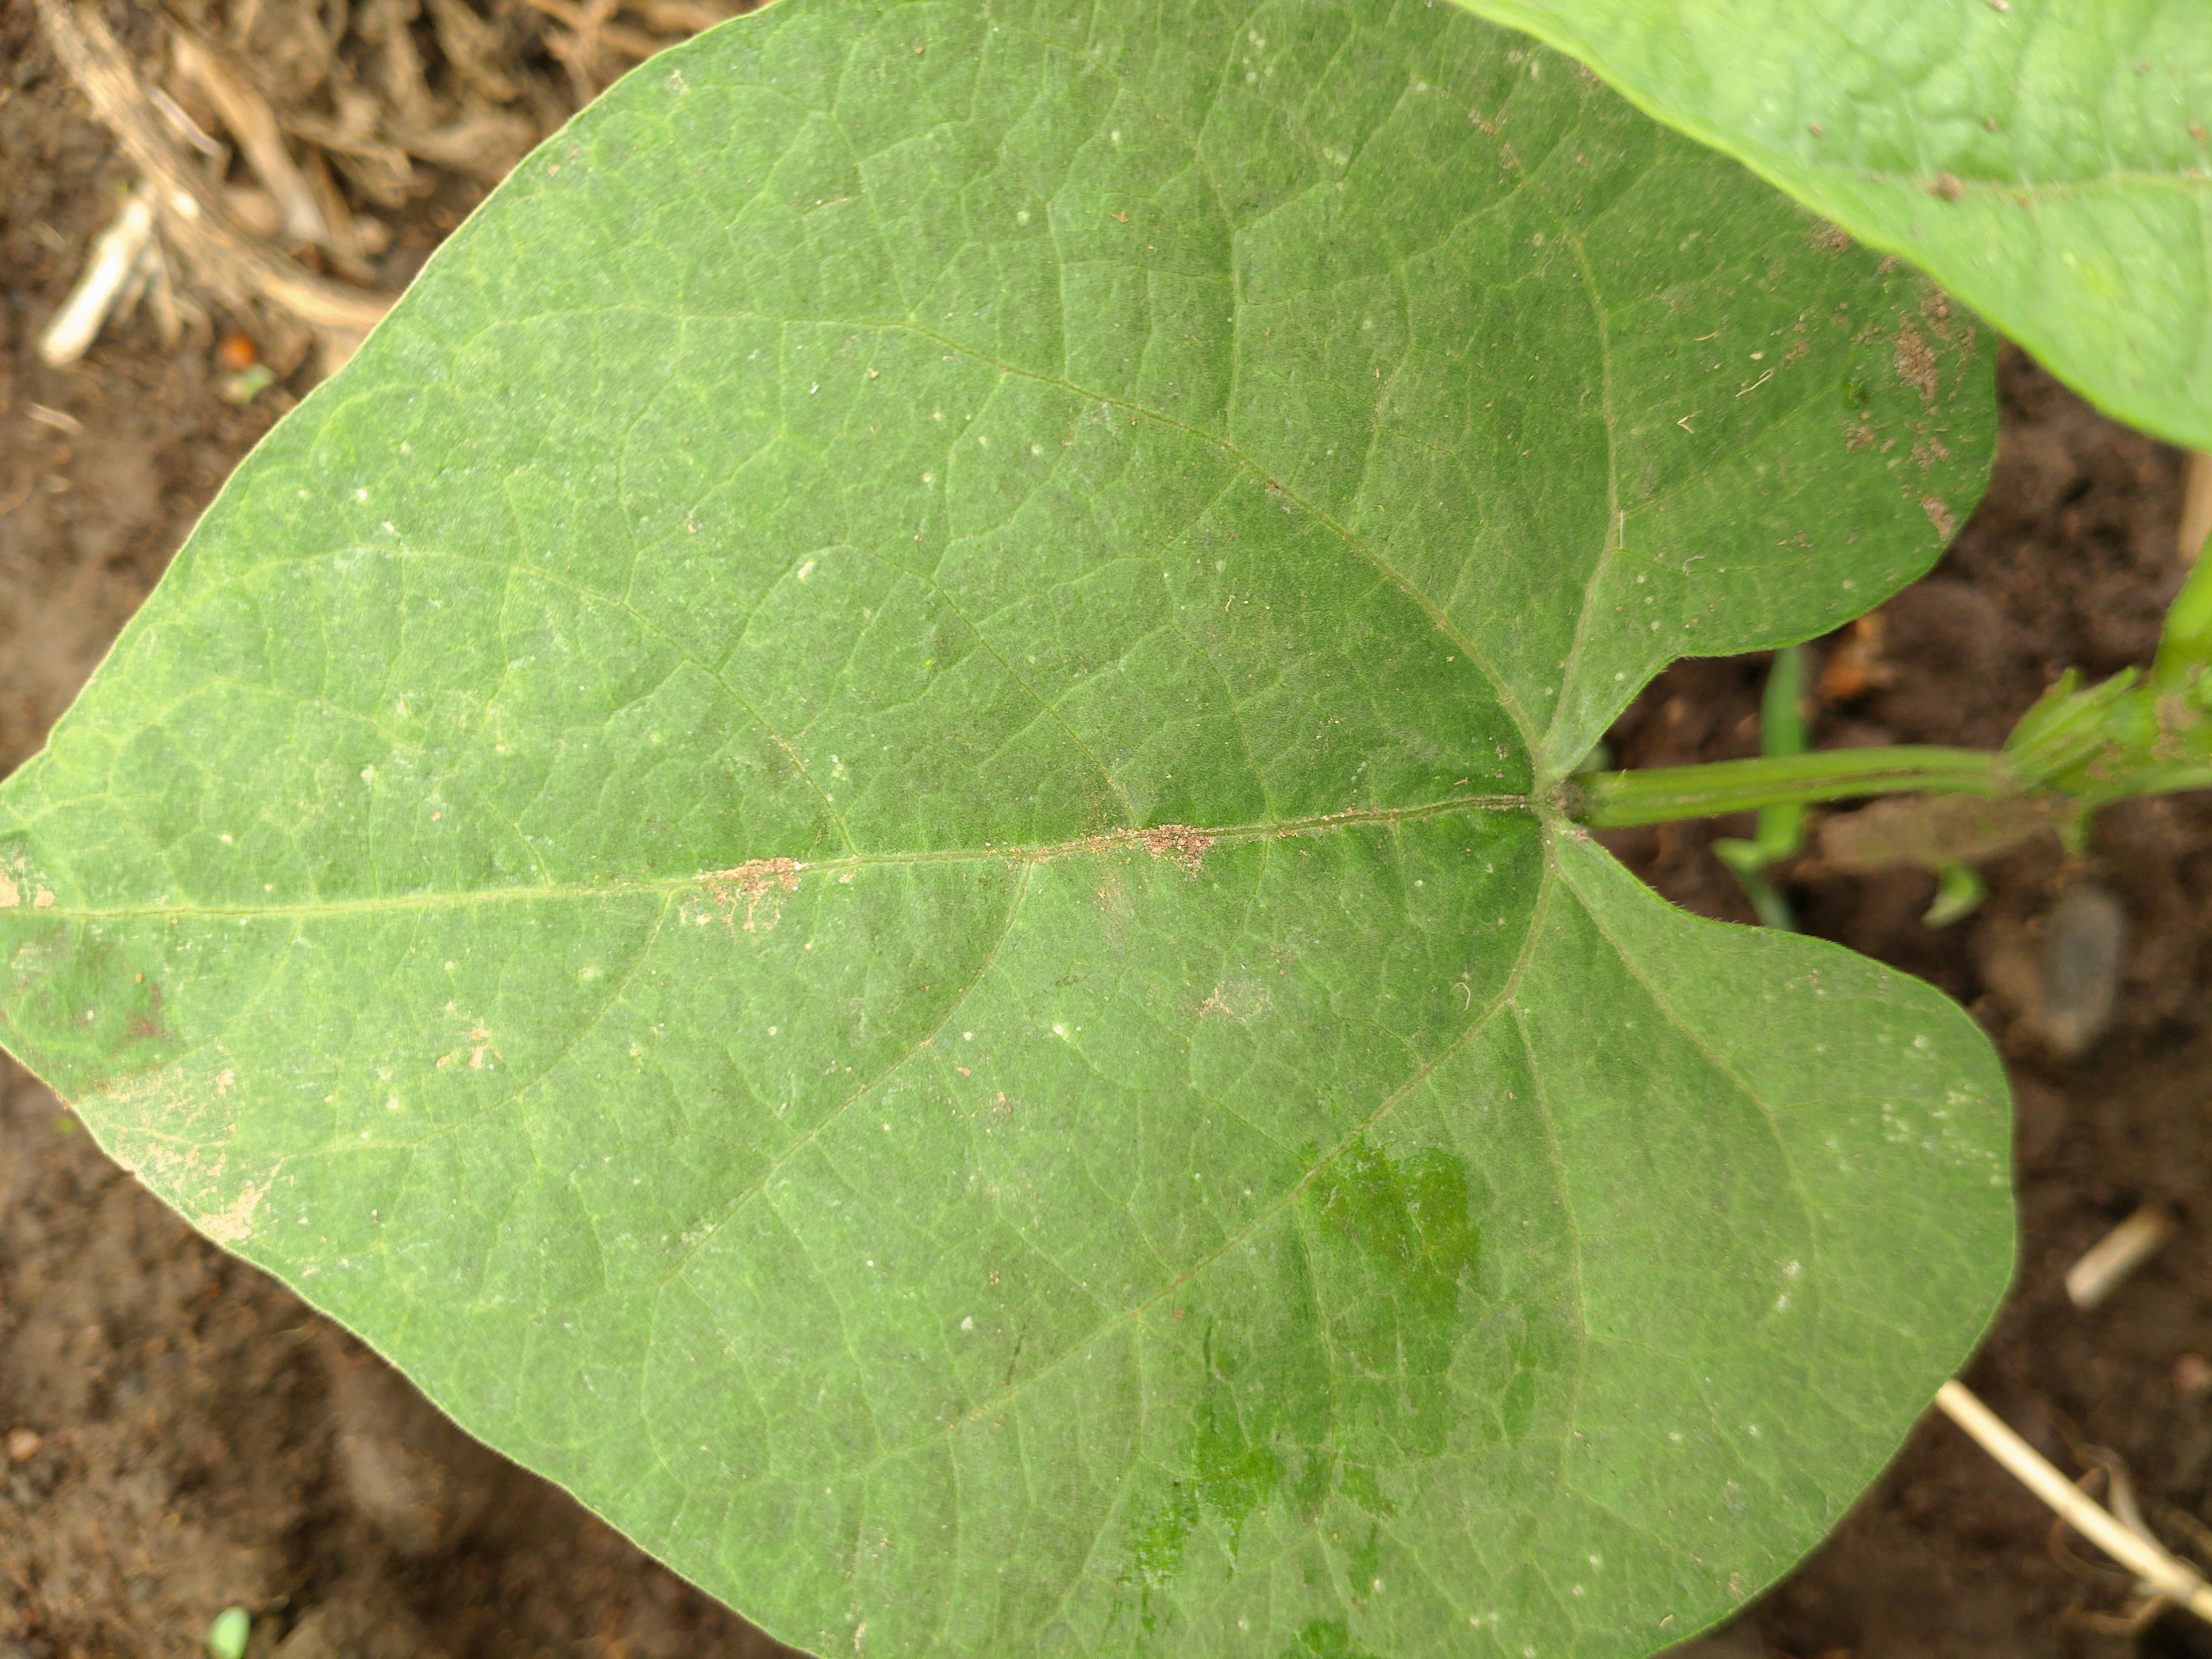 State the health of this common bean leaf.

healthy
